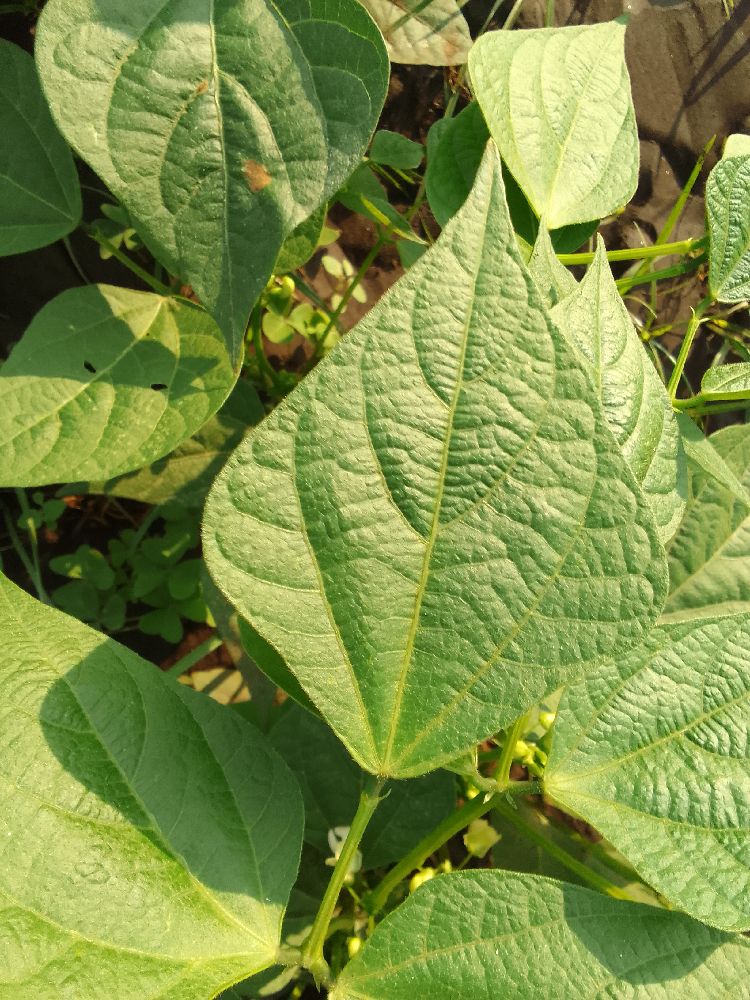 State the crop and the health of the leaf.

common bean, healthy
